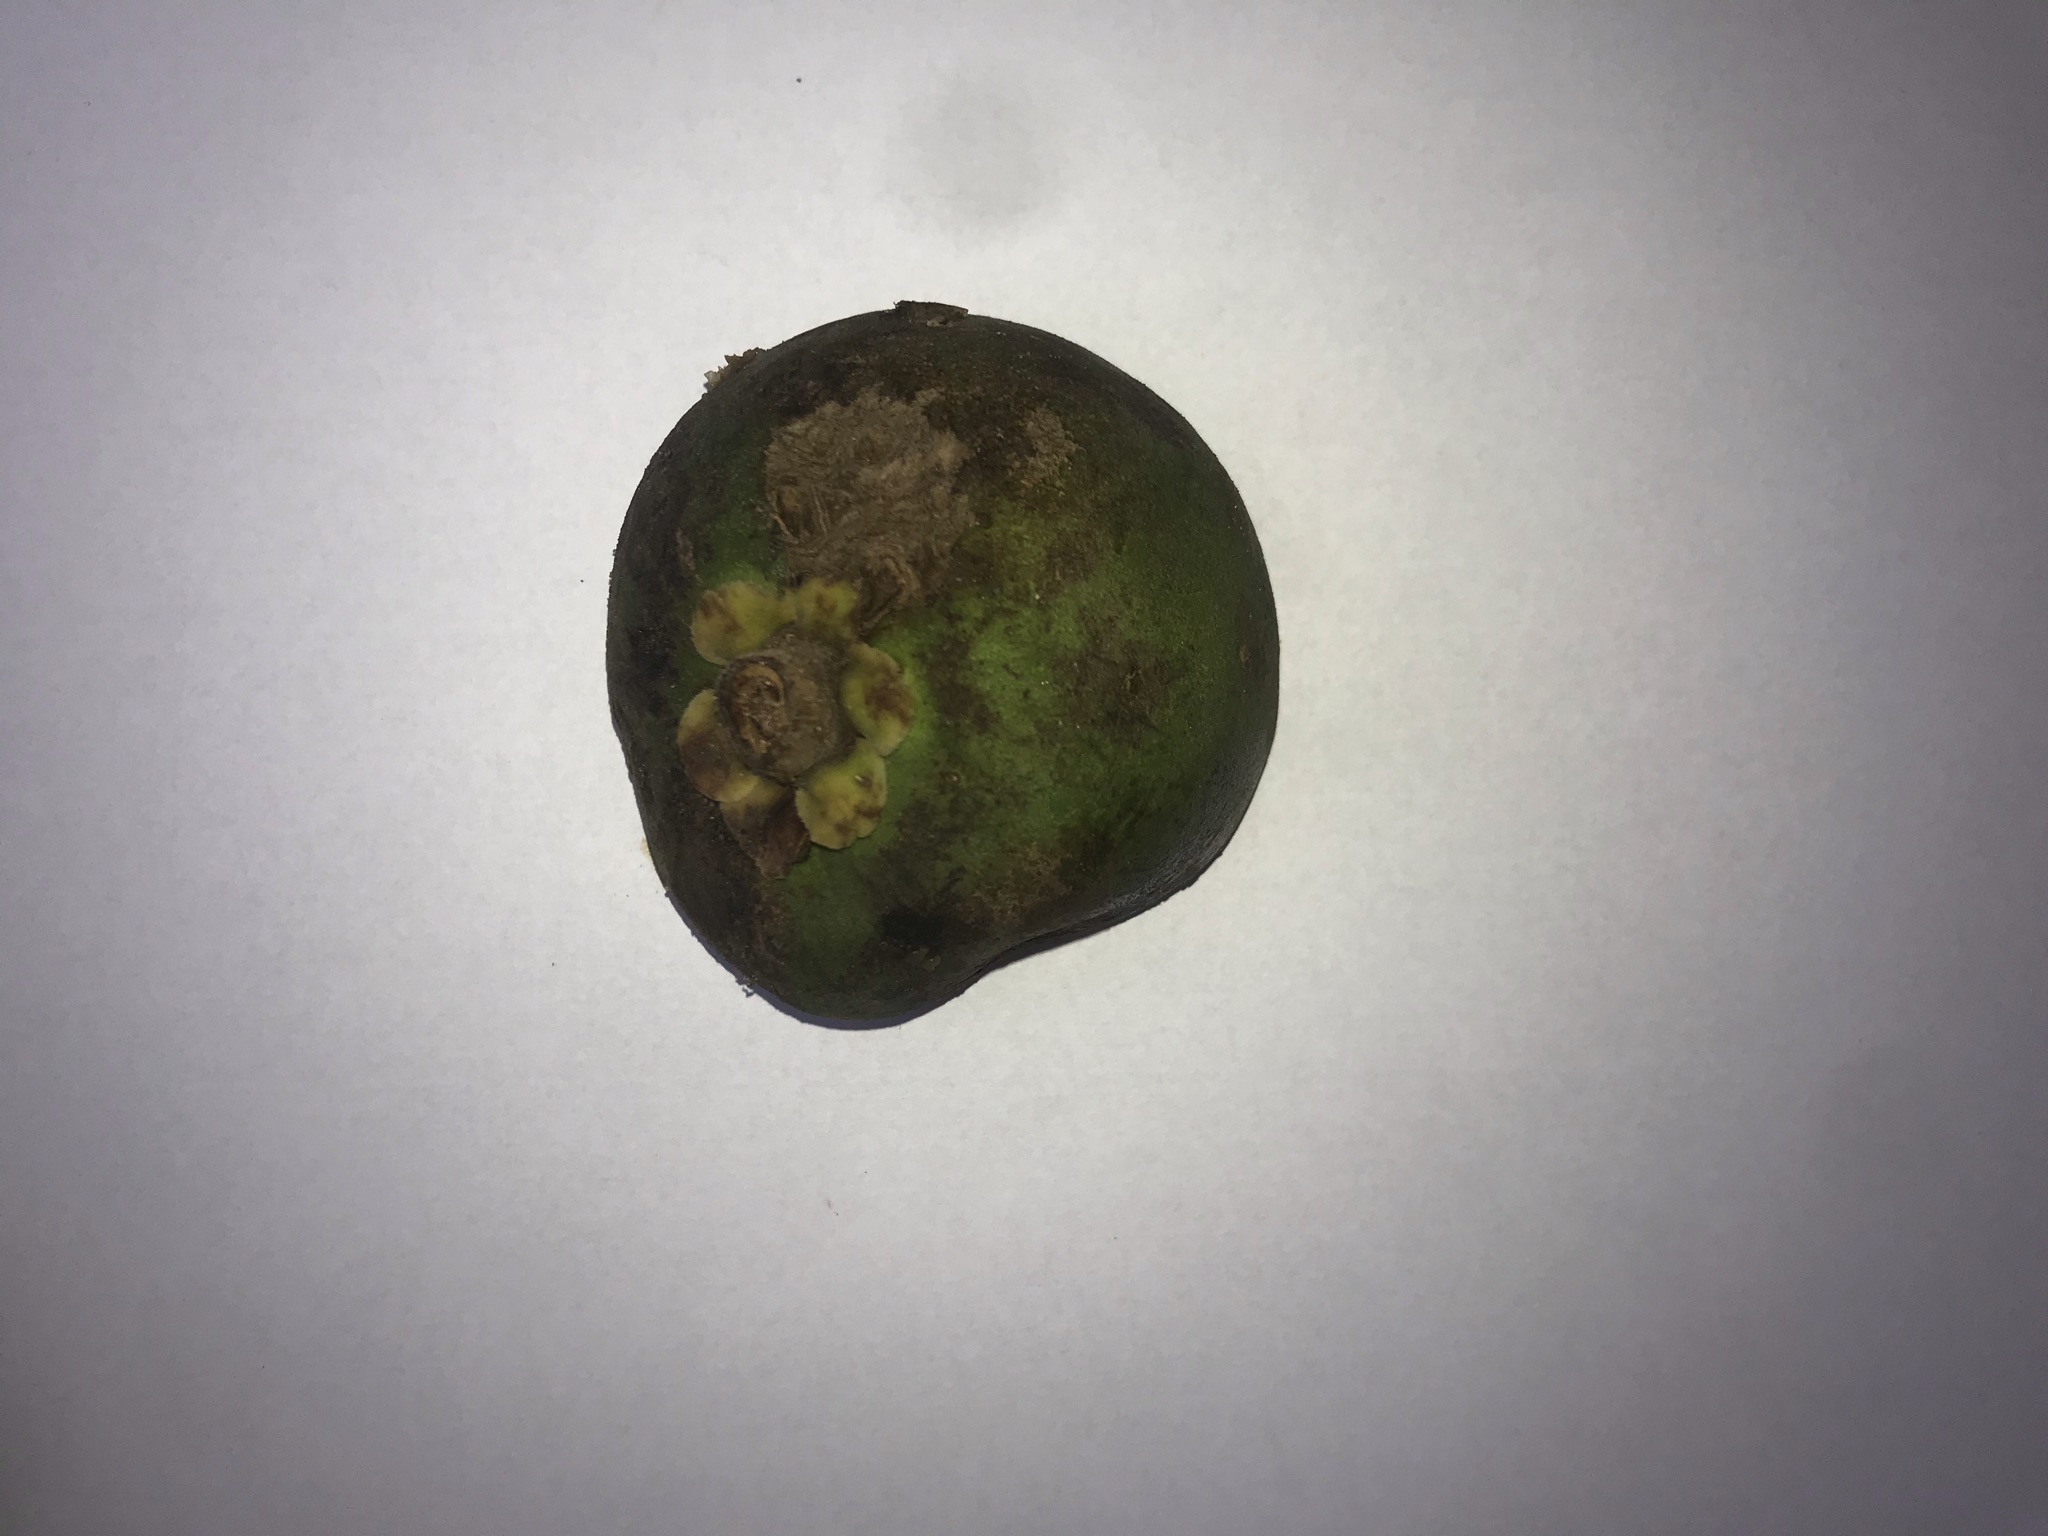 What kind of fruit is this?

pequi
